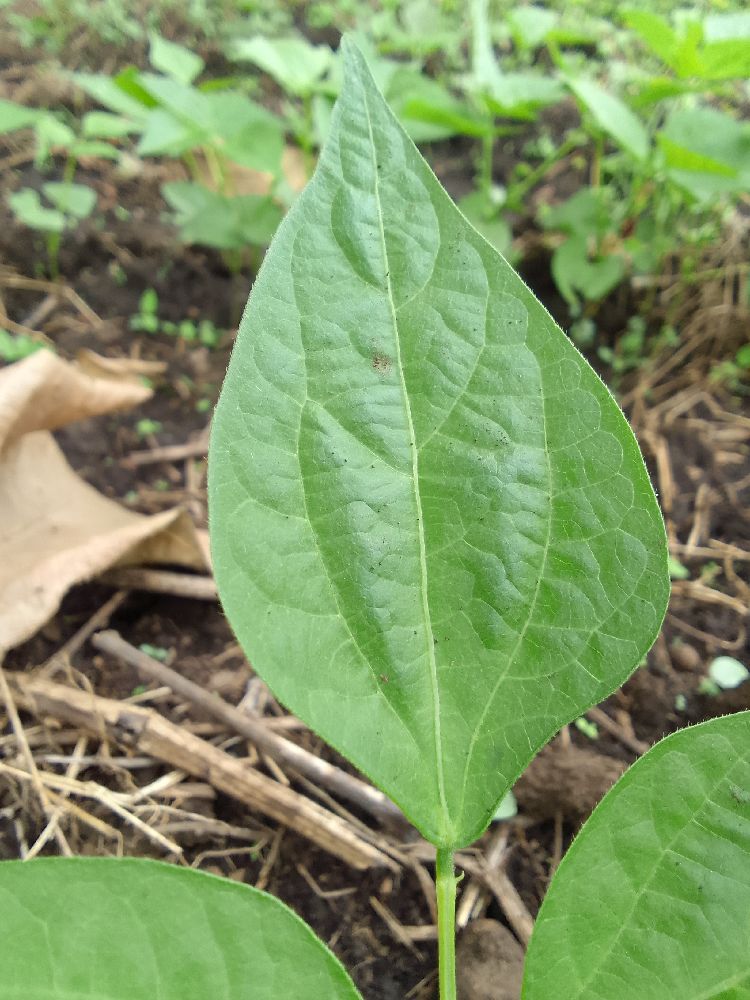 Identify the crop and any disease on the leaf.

common bean, healthy
